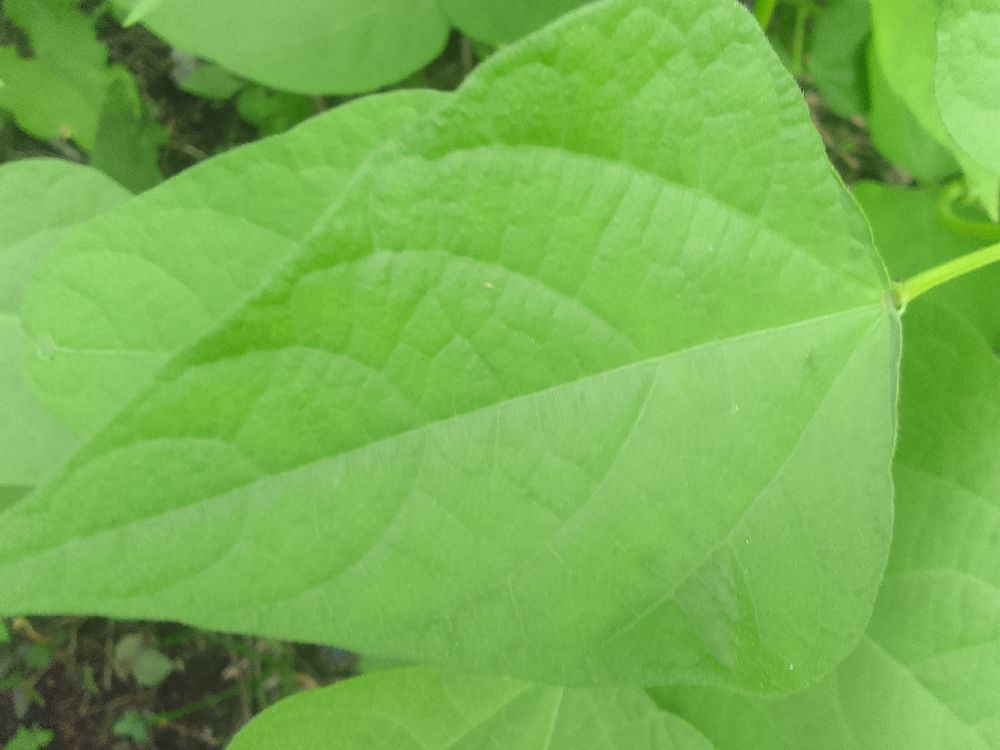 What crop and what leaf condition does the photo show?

common bean, healthy
